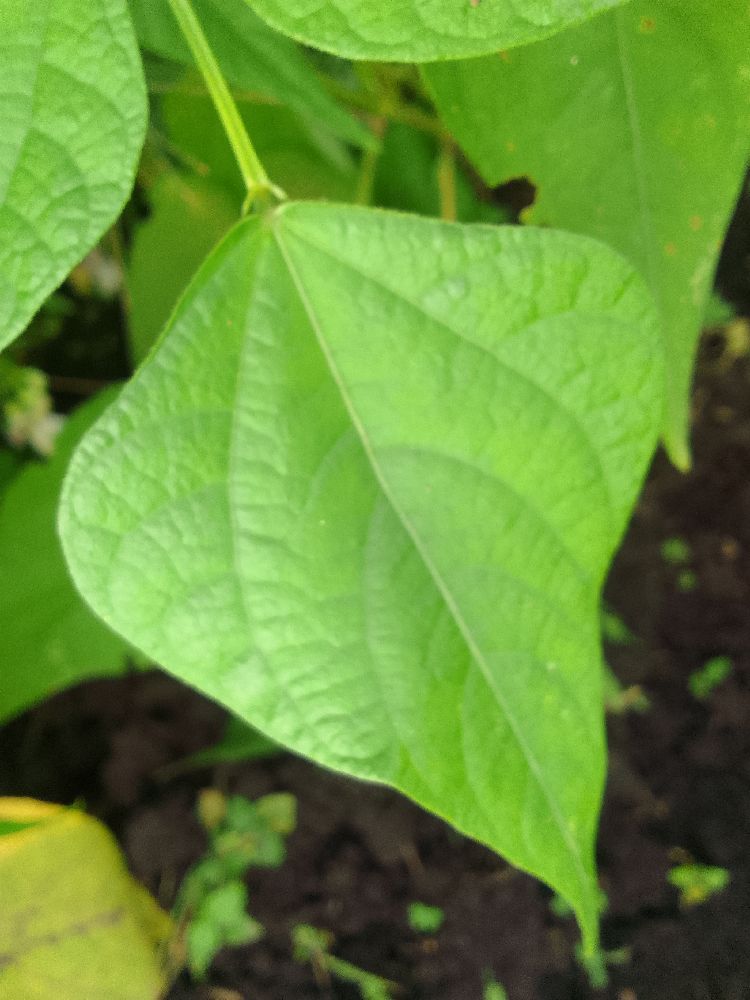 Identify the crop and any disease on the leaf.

common bean, healthy
